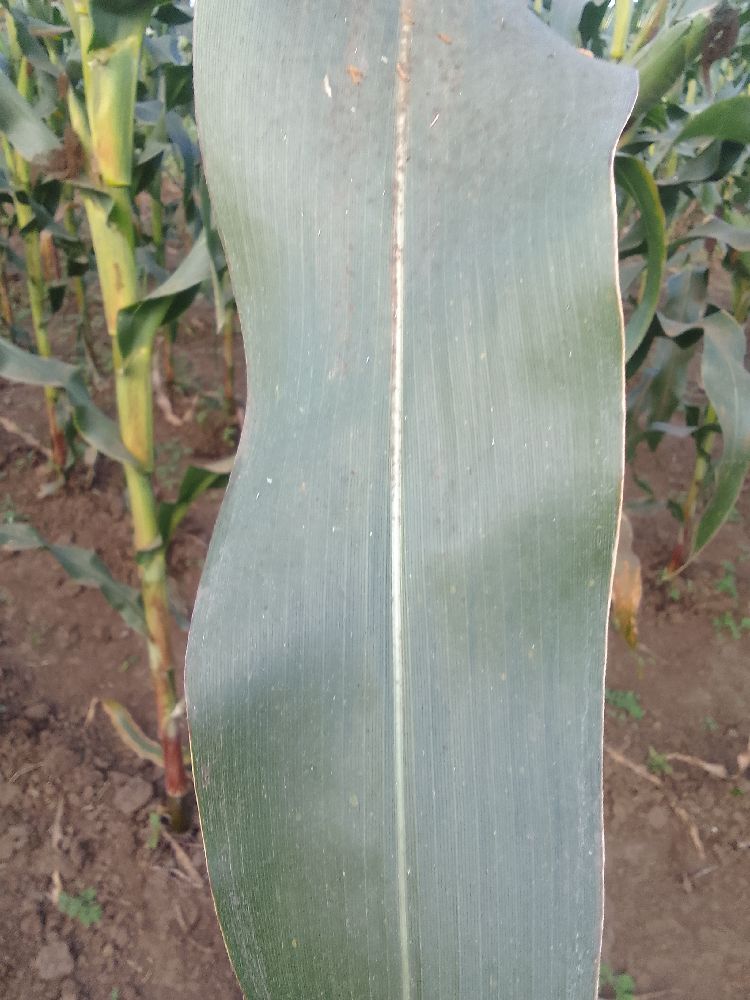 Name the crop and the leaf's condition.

maize, healthy
